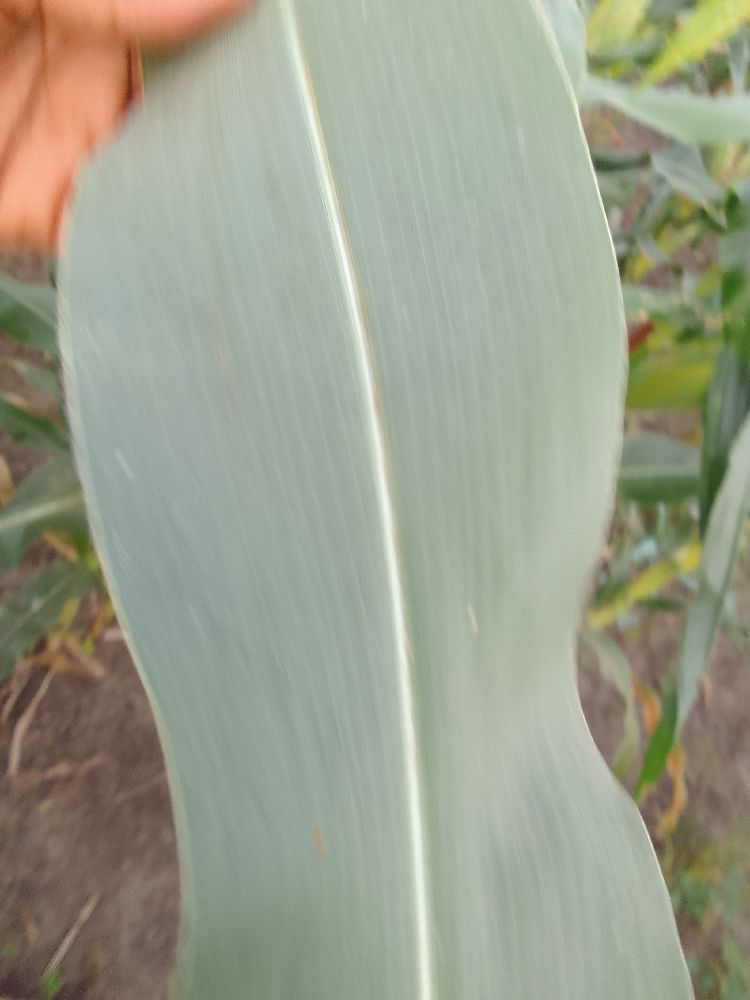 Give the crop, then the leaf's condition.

maize, healthy
